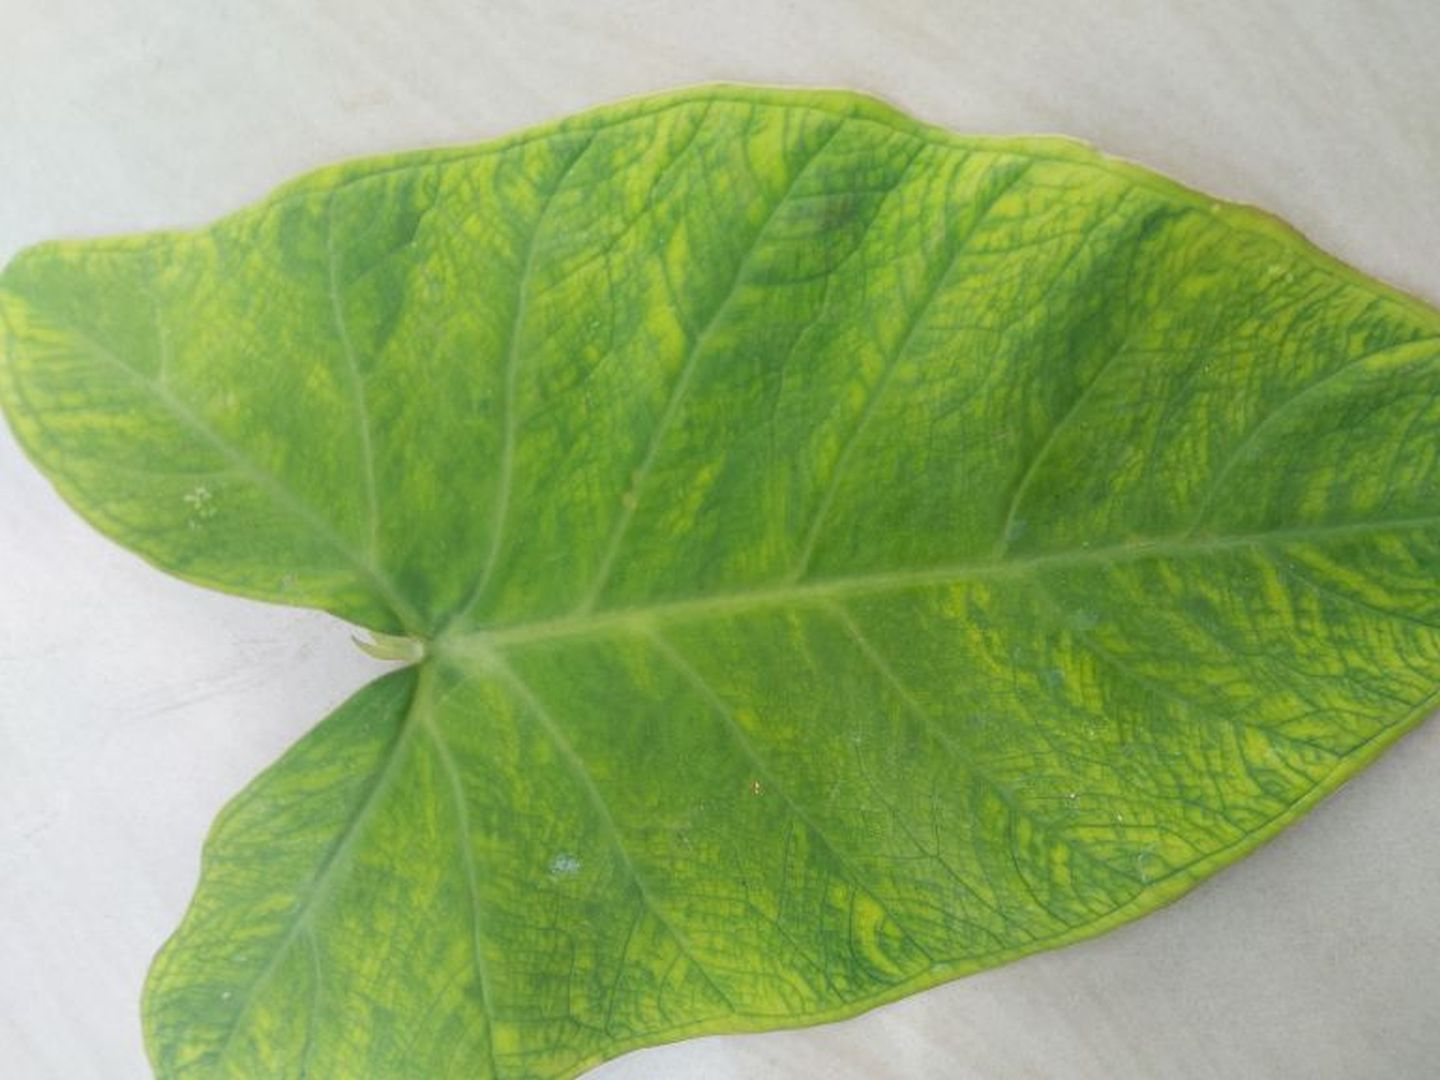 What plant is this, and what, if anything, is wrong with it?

taro, mosaic
